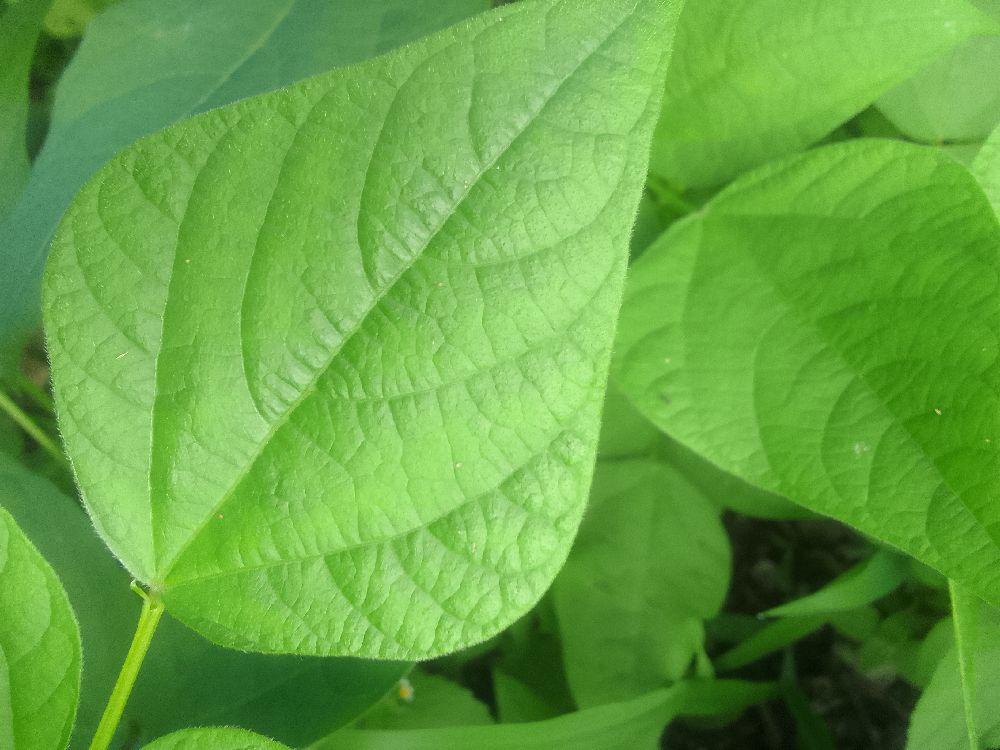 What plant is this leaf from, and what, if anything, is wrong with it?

common bean, healthy
